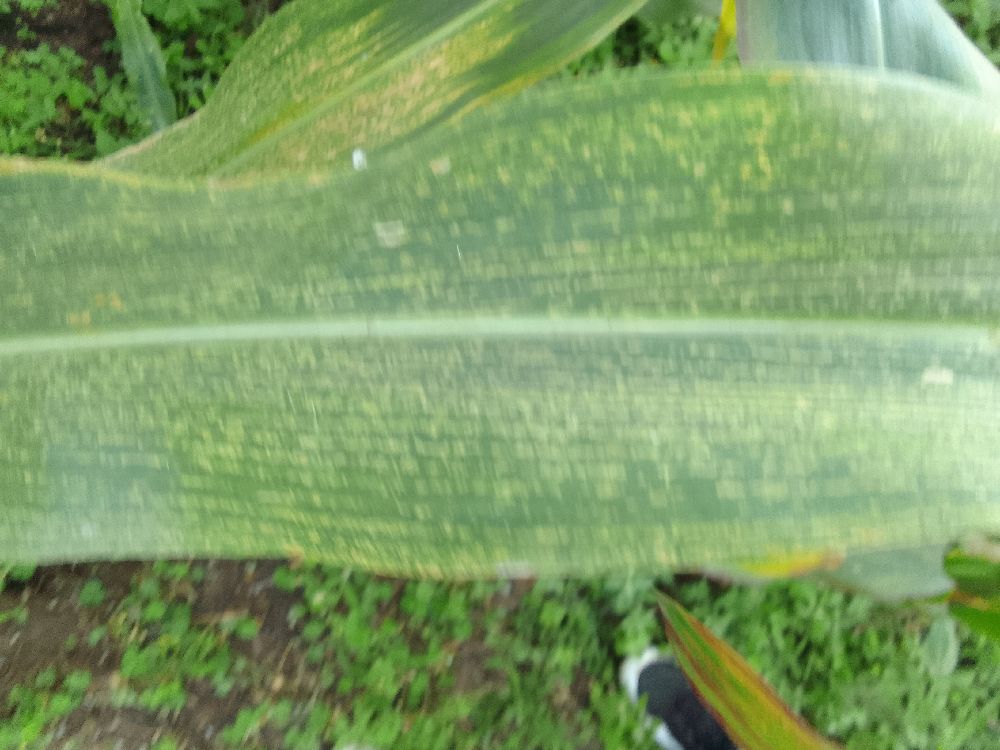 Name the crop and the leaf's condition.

maize, maize lethal necrosis
